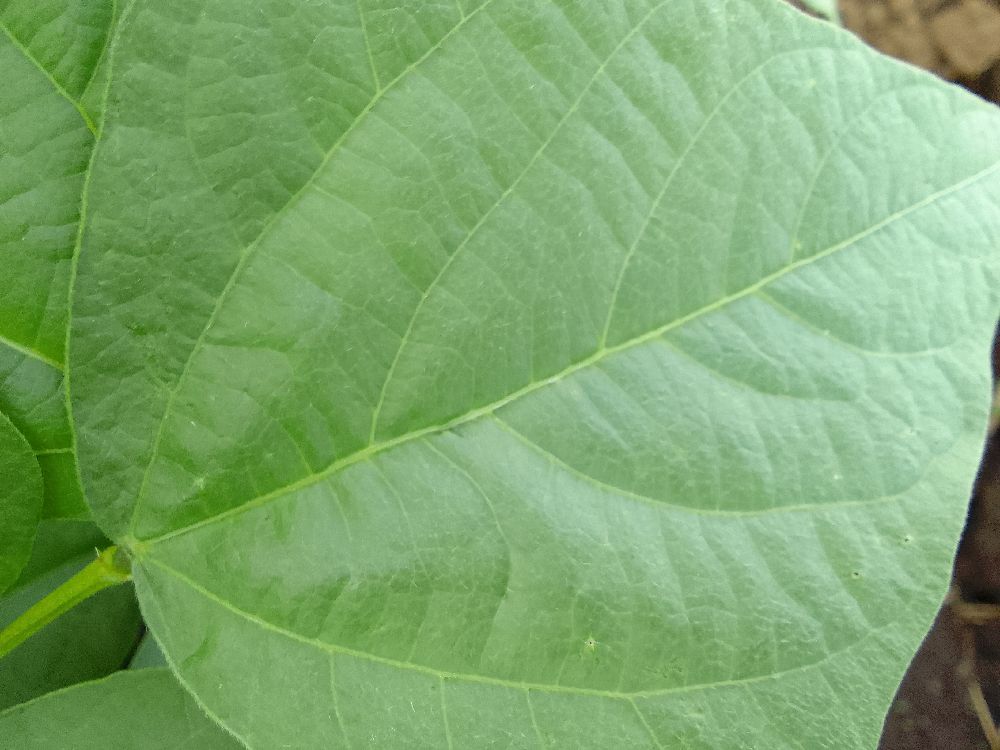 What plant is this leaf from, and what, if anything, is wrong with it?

common bean, healthy
